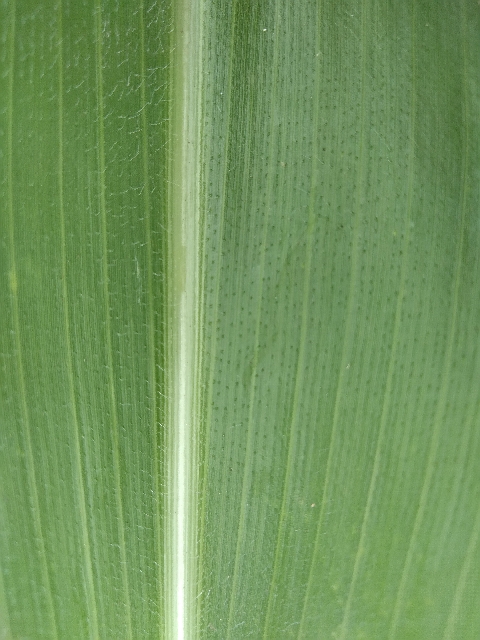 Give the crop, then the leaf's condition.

maize, healthy
